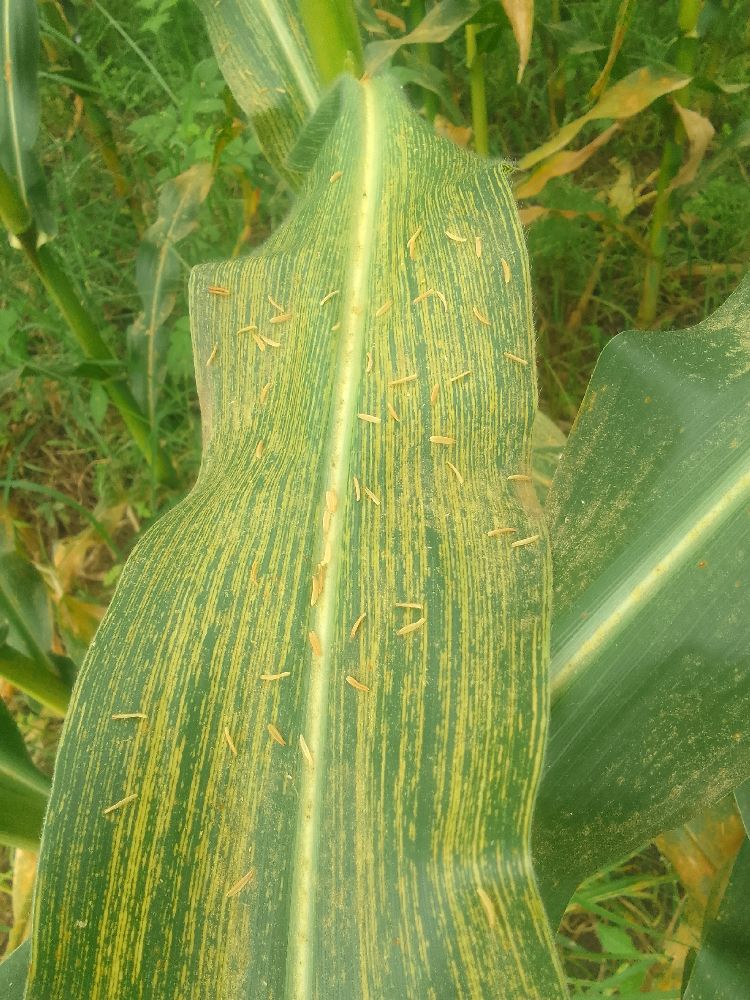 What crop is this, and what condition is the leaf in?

maize, maize streak virus
